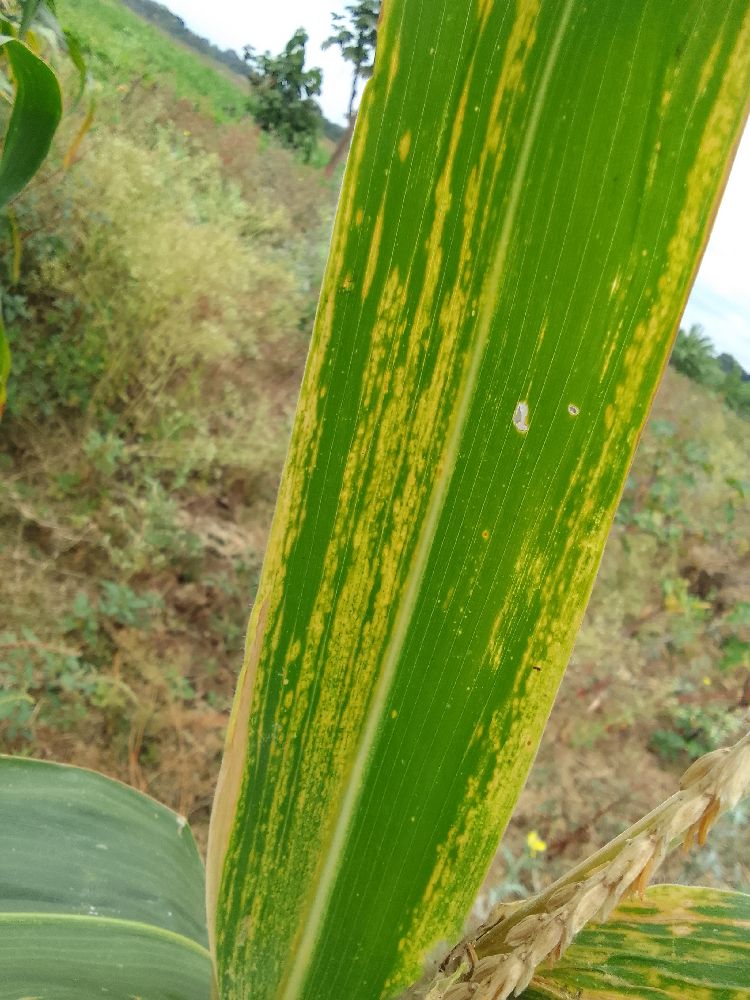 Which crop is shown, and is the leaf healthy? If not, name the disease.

maize, maize lethal necrosis
